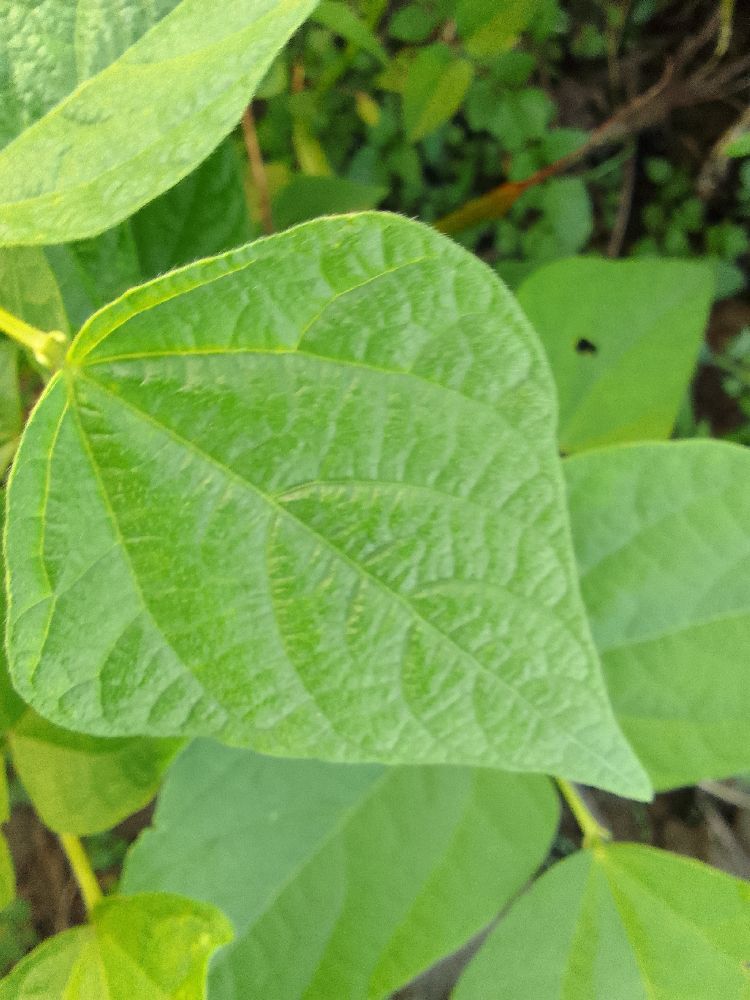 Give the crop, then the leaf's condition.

common bean, healthy
